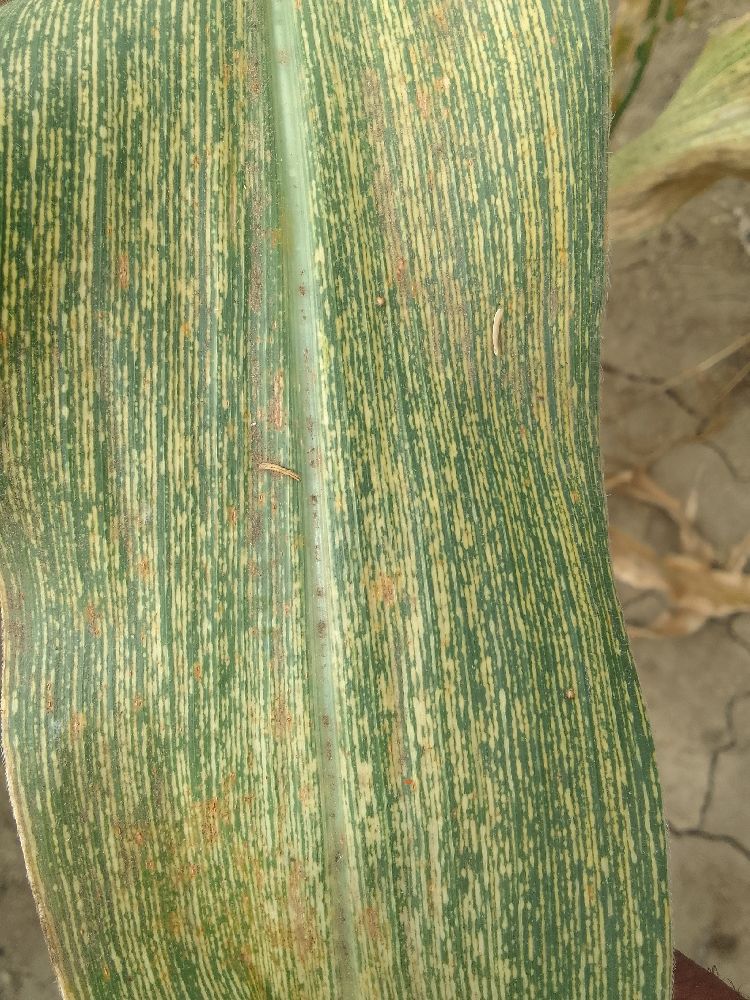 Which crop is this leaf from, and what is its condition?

maize, maize streak virus
